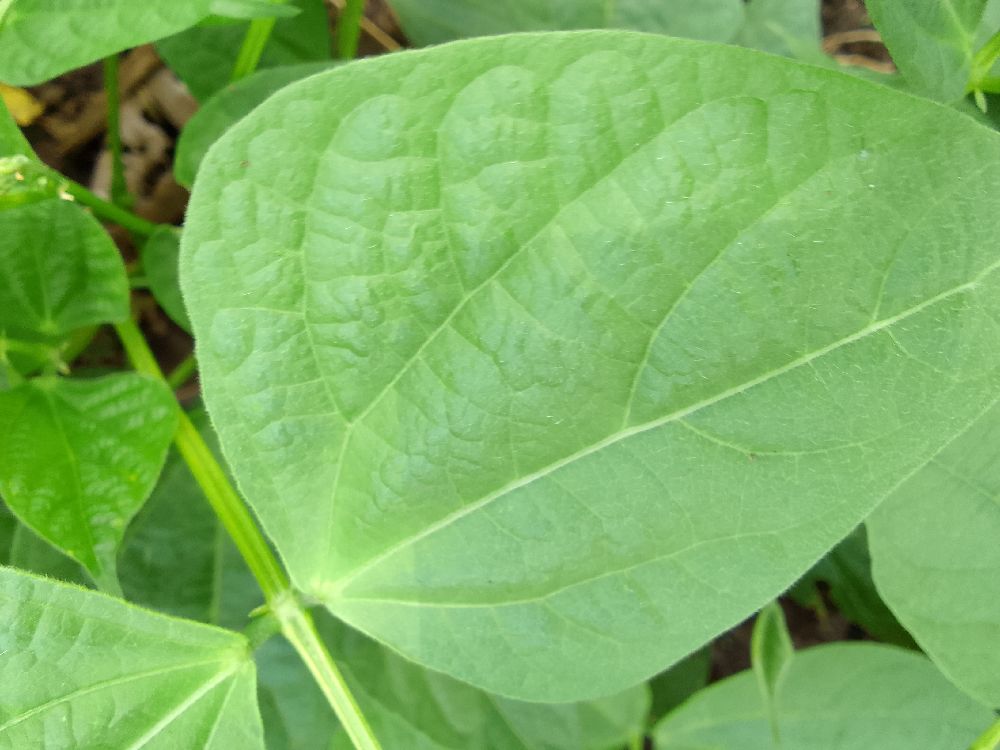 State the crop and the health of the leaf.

common bean, healthy
